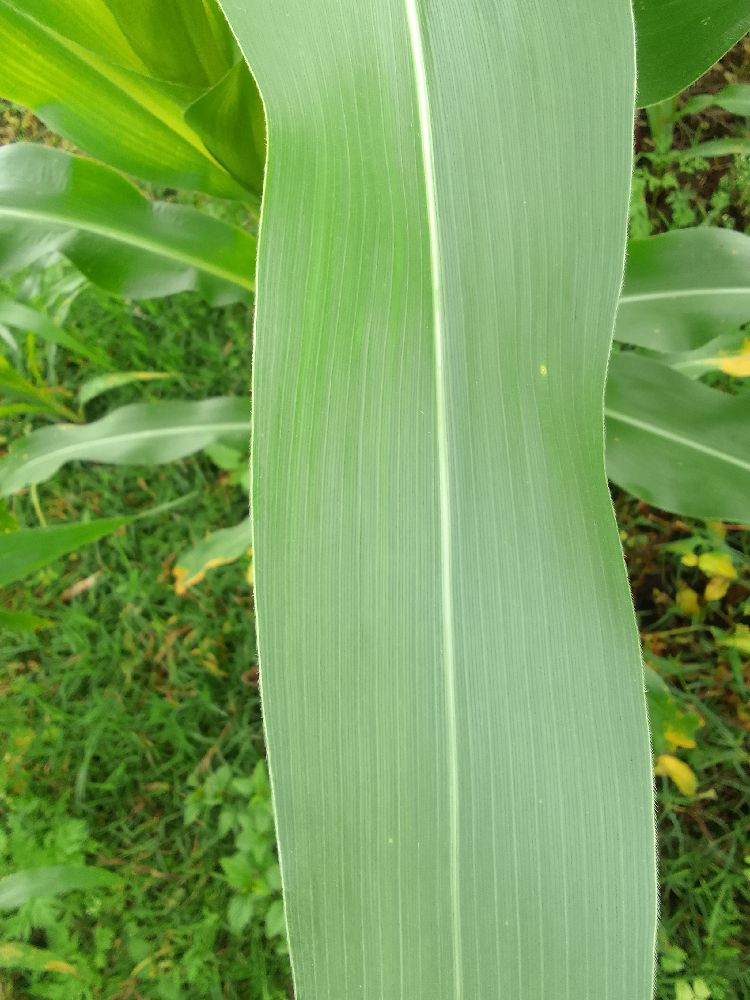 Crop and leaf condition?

maize, healthy
